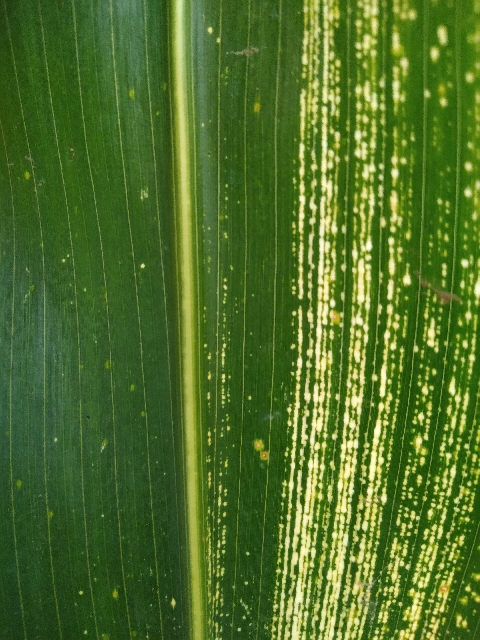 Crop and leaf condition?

maize, maize streak virus
